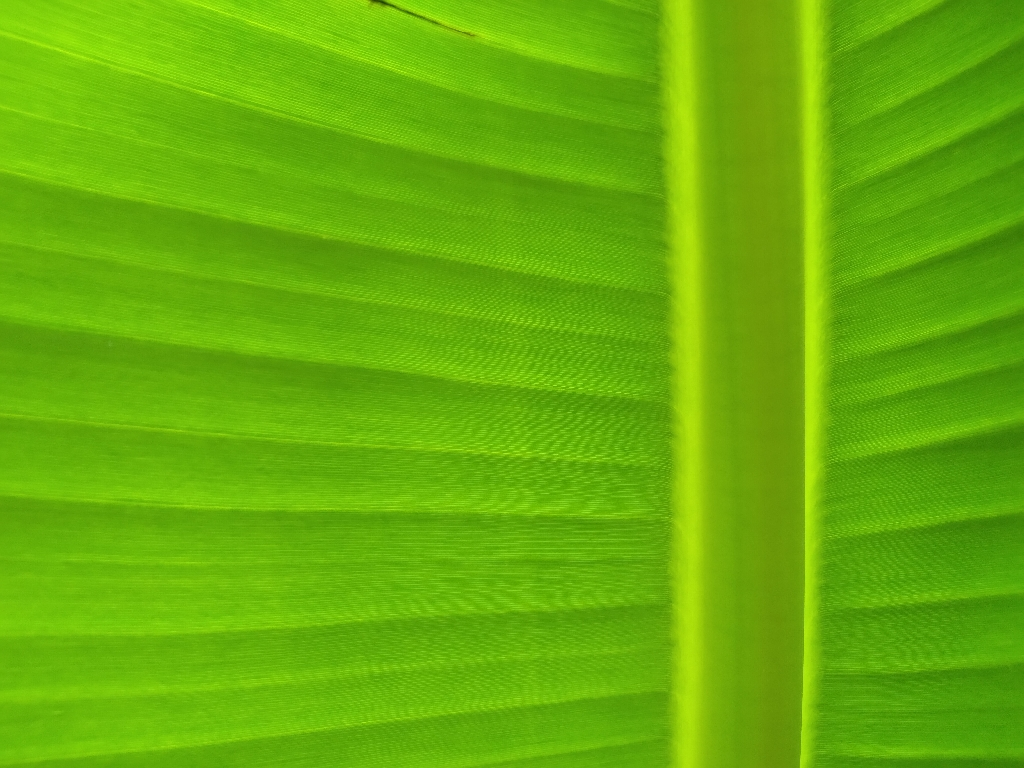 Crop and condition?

banana, healthy
